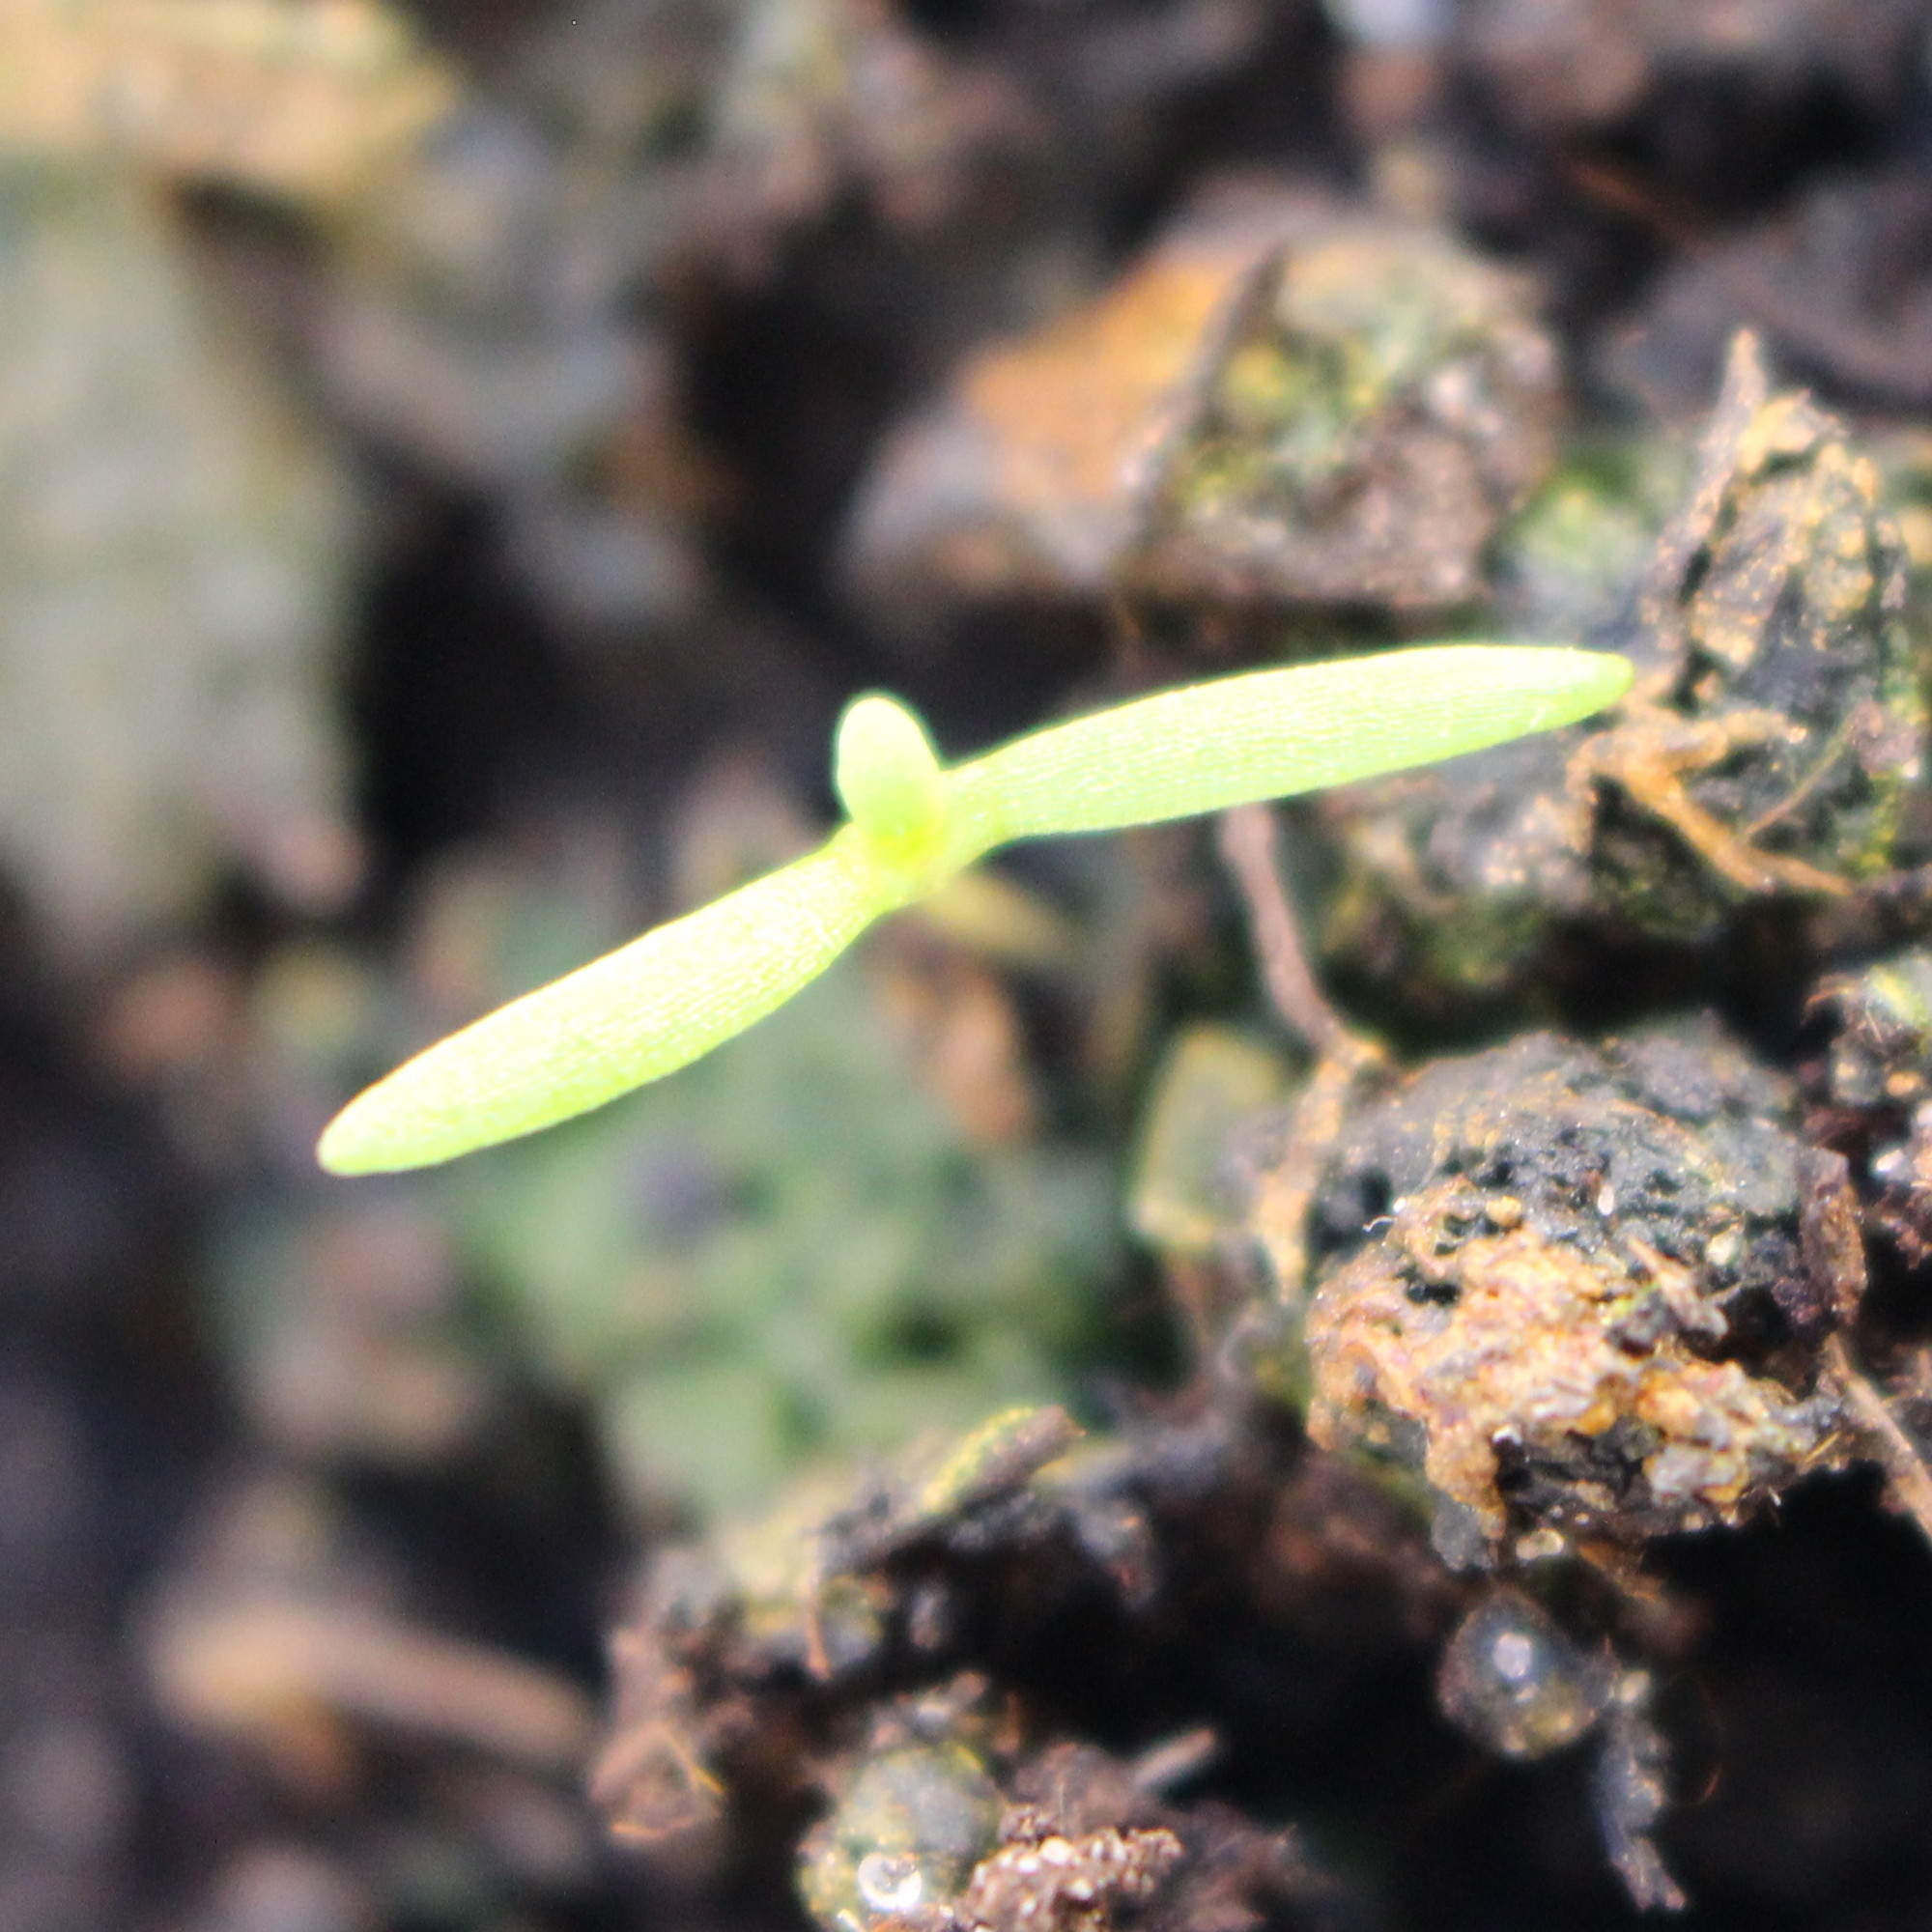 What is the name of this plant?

Papaver rhoeas
